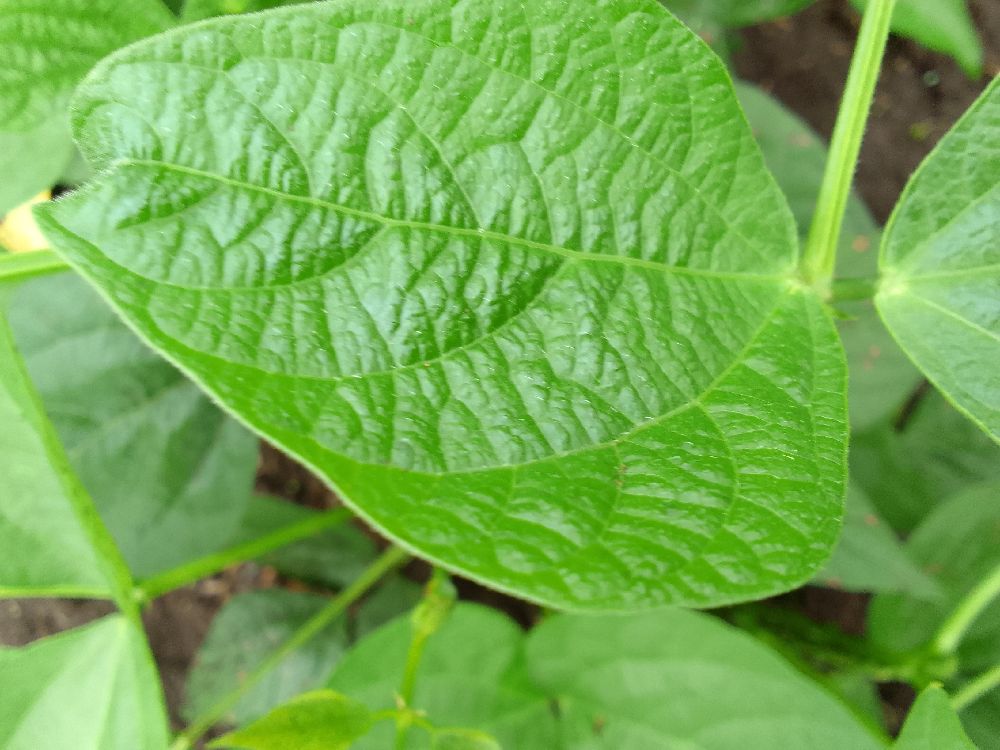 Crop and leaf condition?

common bean, healthy
